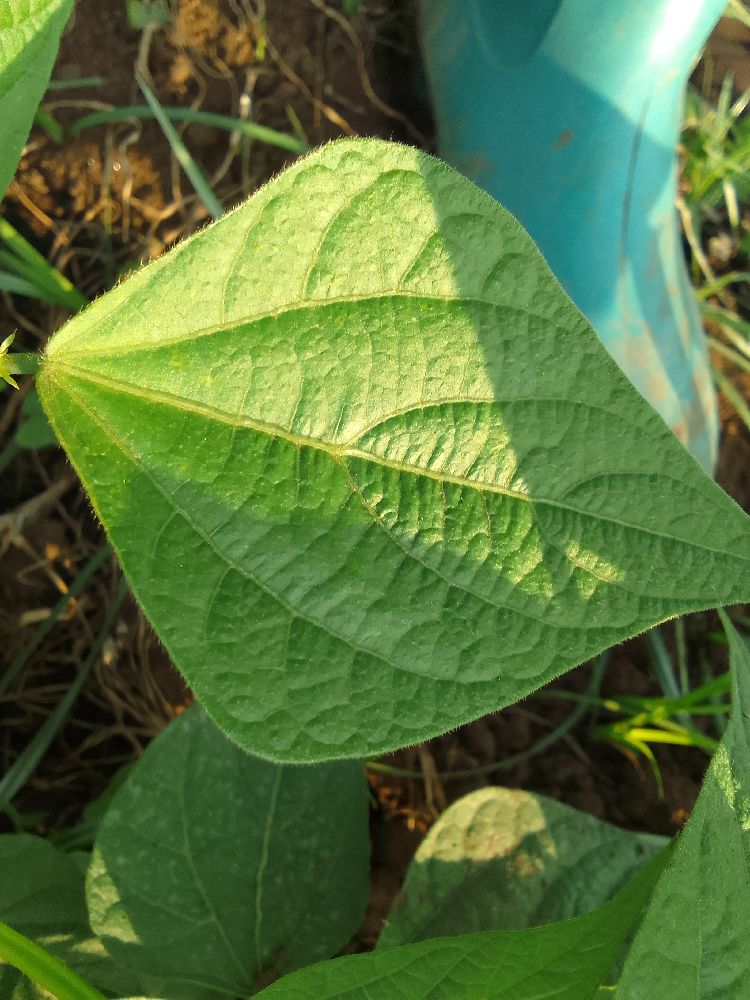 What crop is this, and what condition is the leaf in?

common bean, healthy
